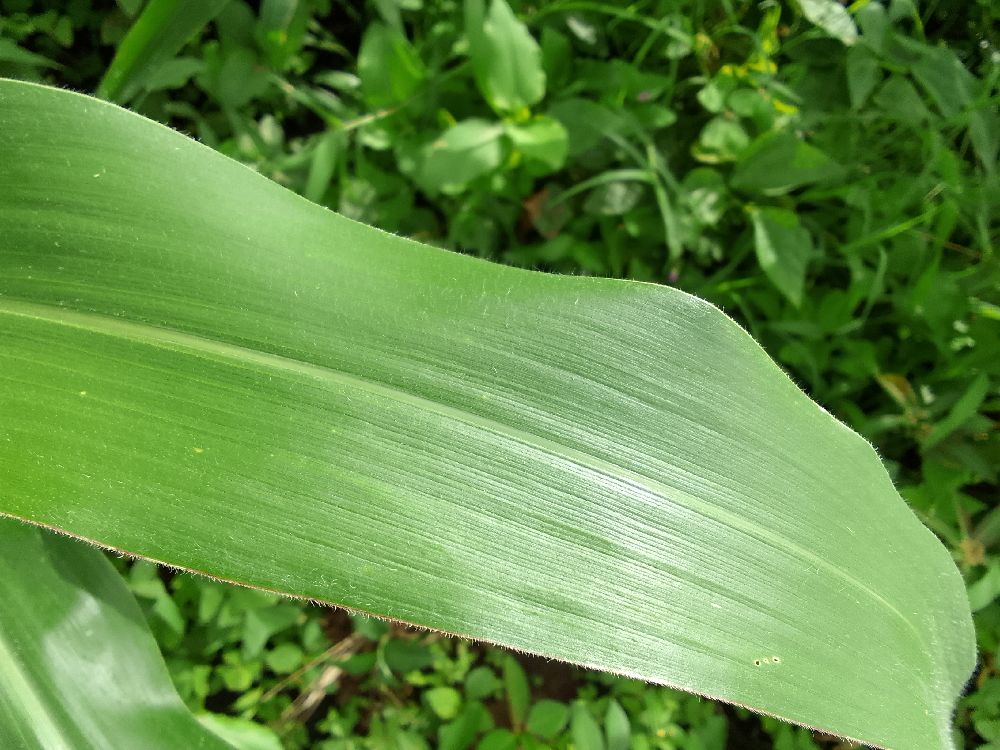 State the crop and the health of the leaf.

maize, healthy
